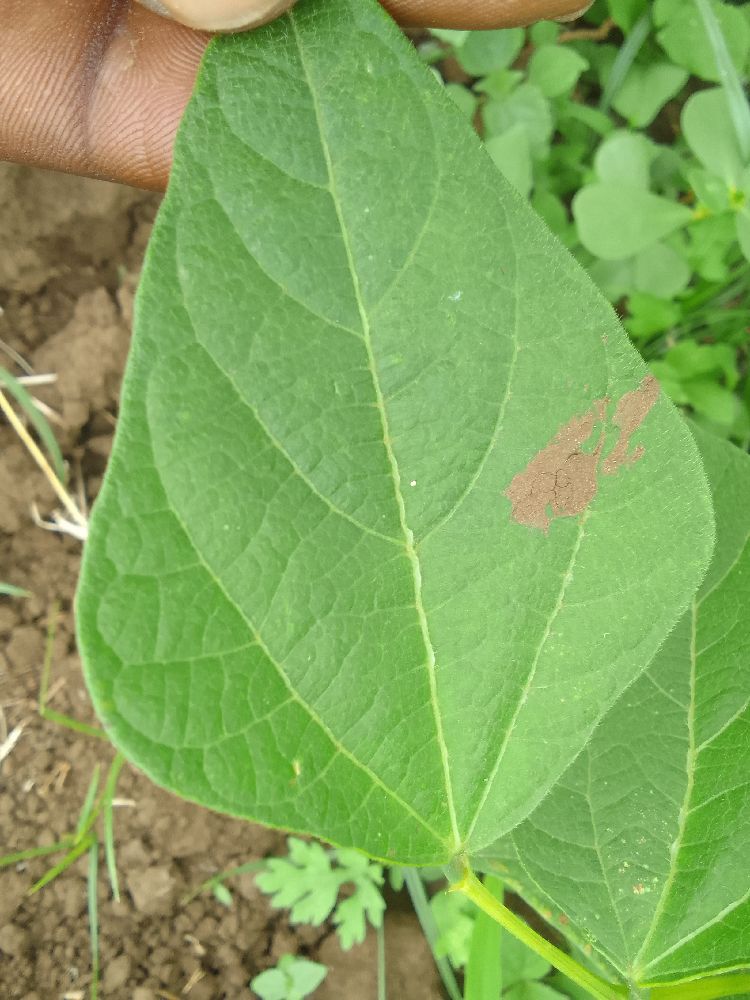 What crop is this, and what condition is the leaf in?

common bean, healthy
